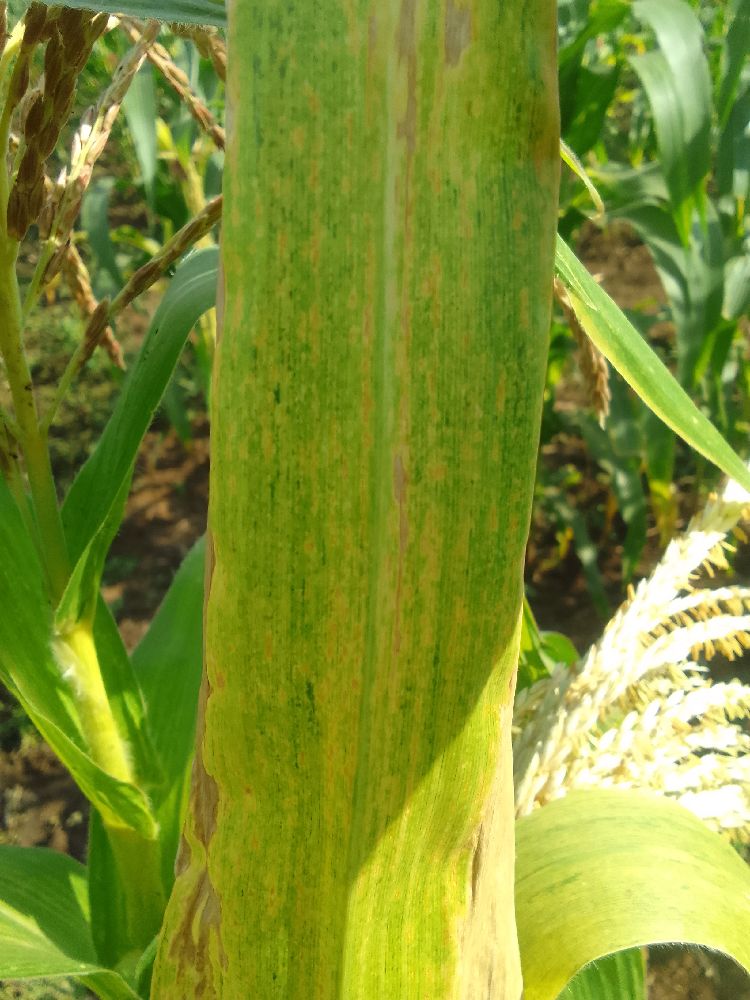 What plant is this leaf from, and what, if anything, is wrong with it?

maize, maize lethal necrosis
